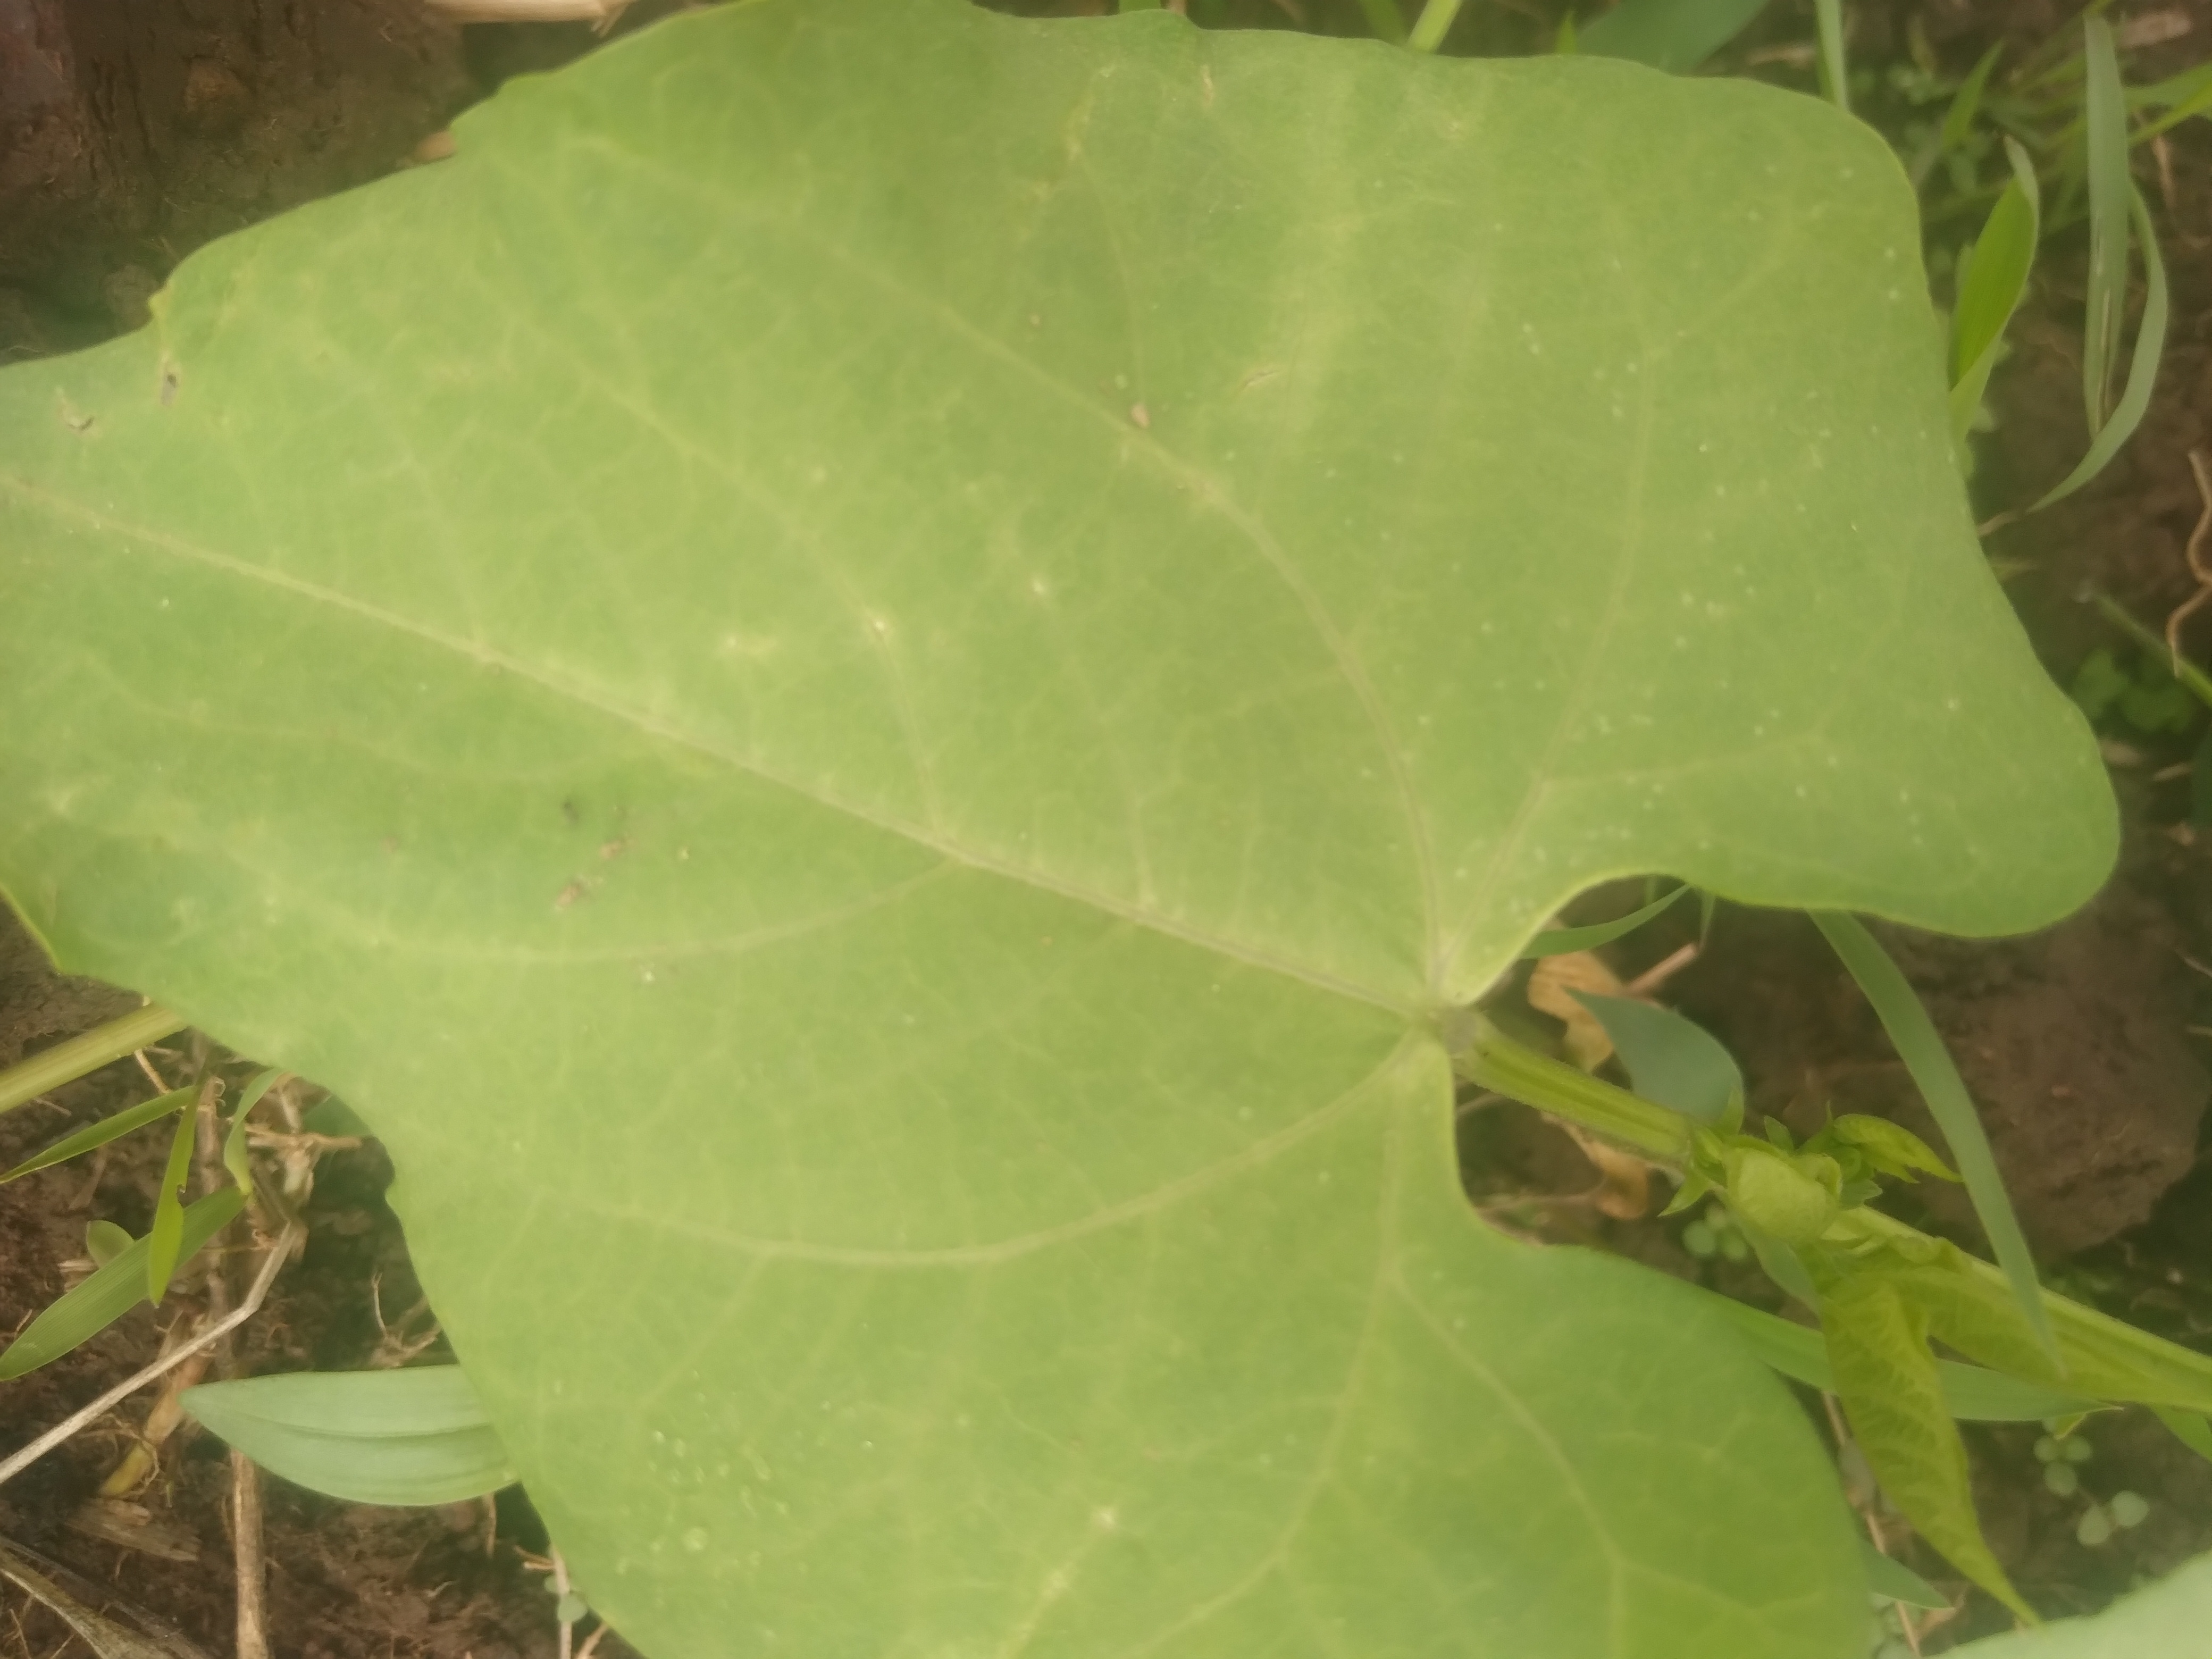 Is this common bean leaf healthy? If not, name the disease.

healthy
